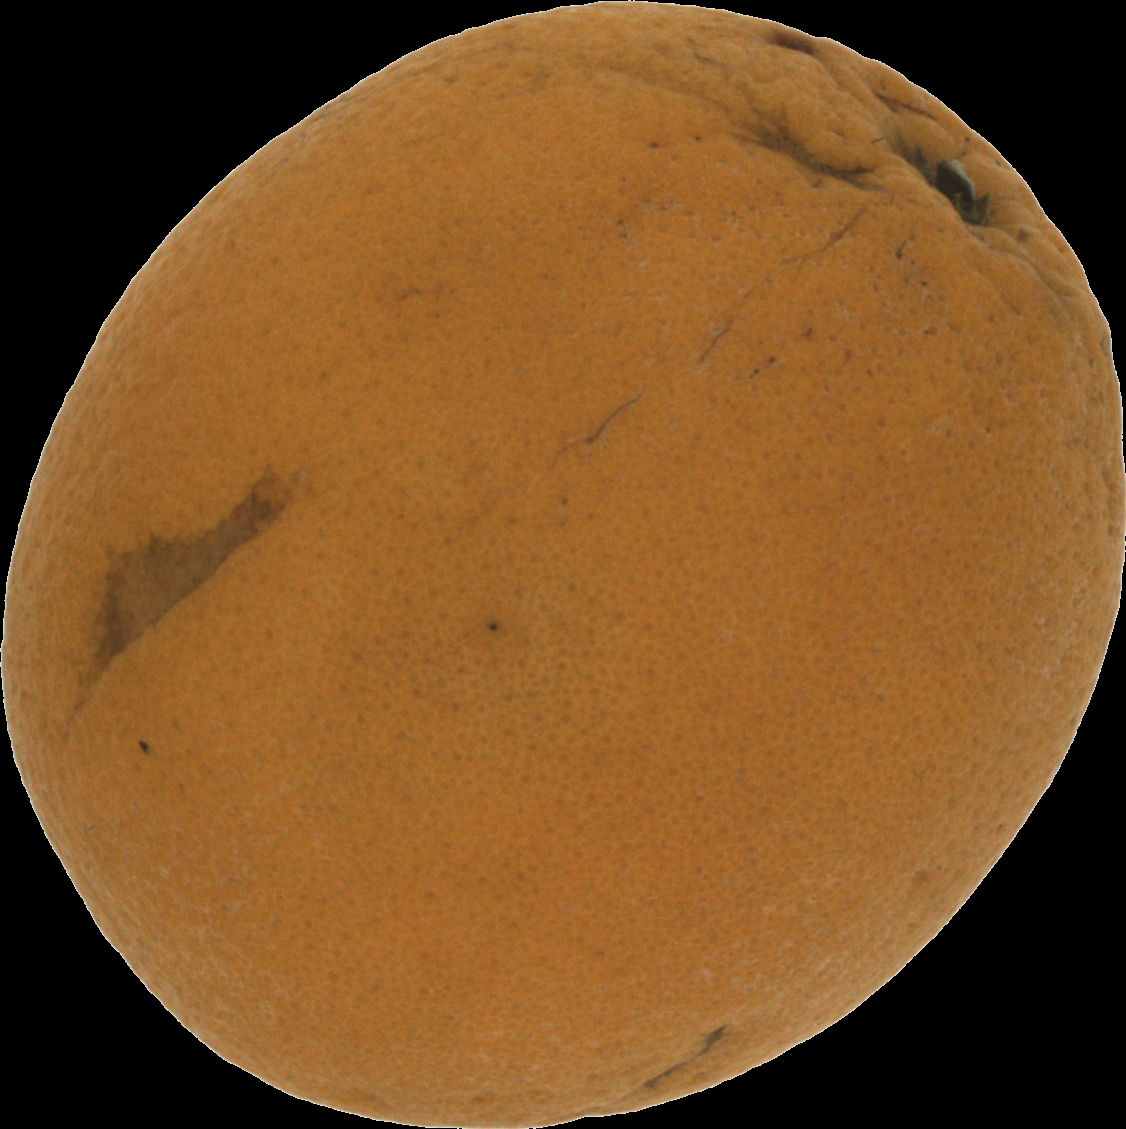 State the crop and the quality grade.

orange, bad
